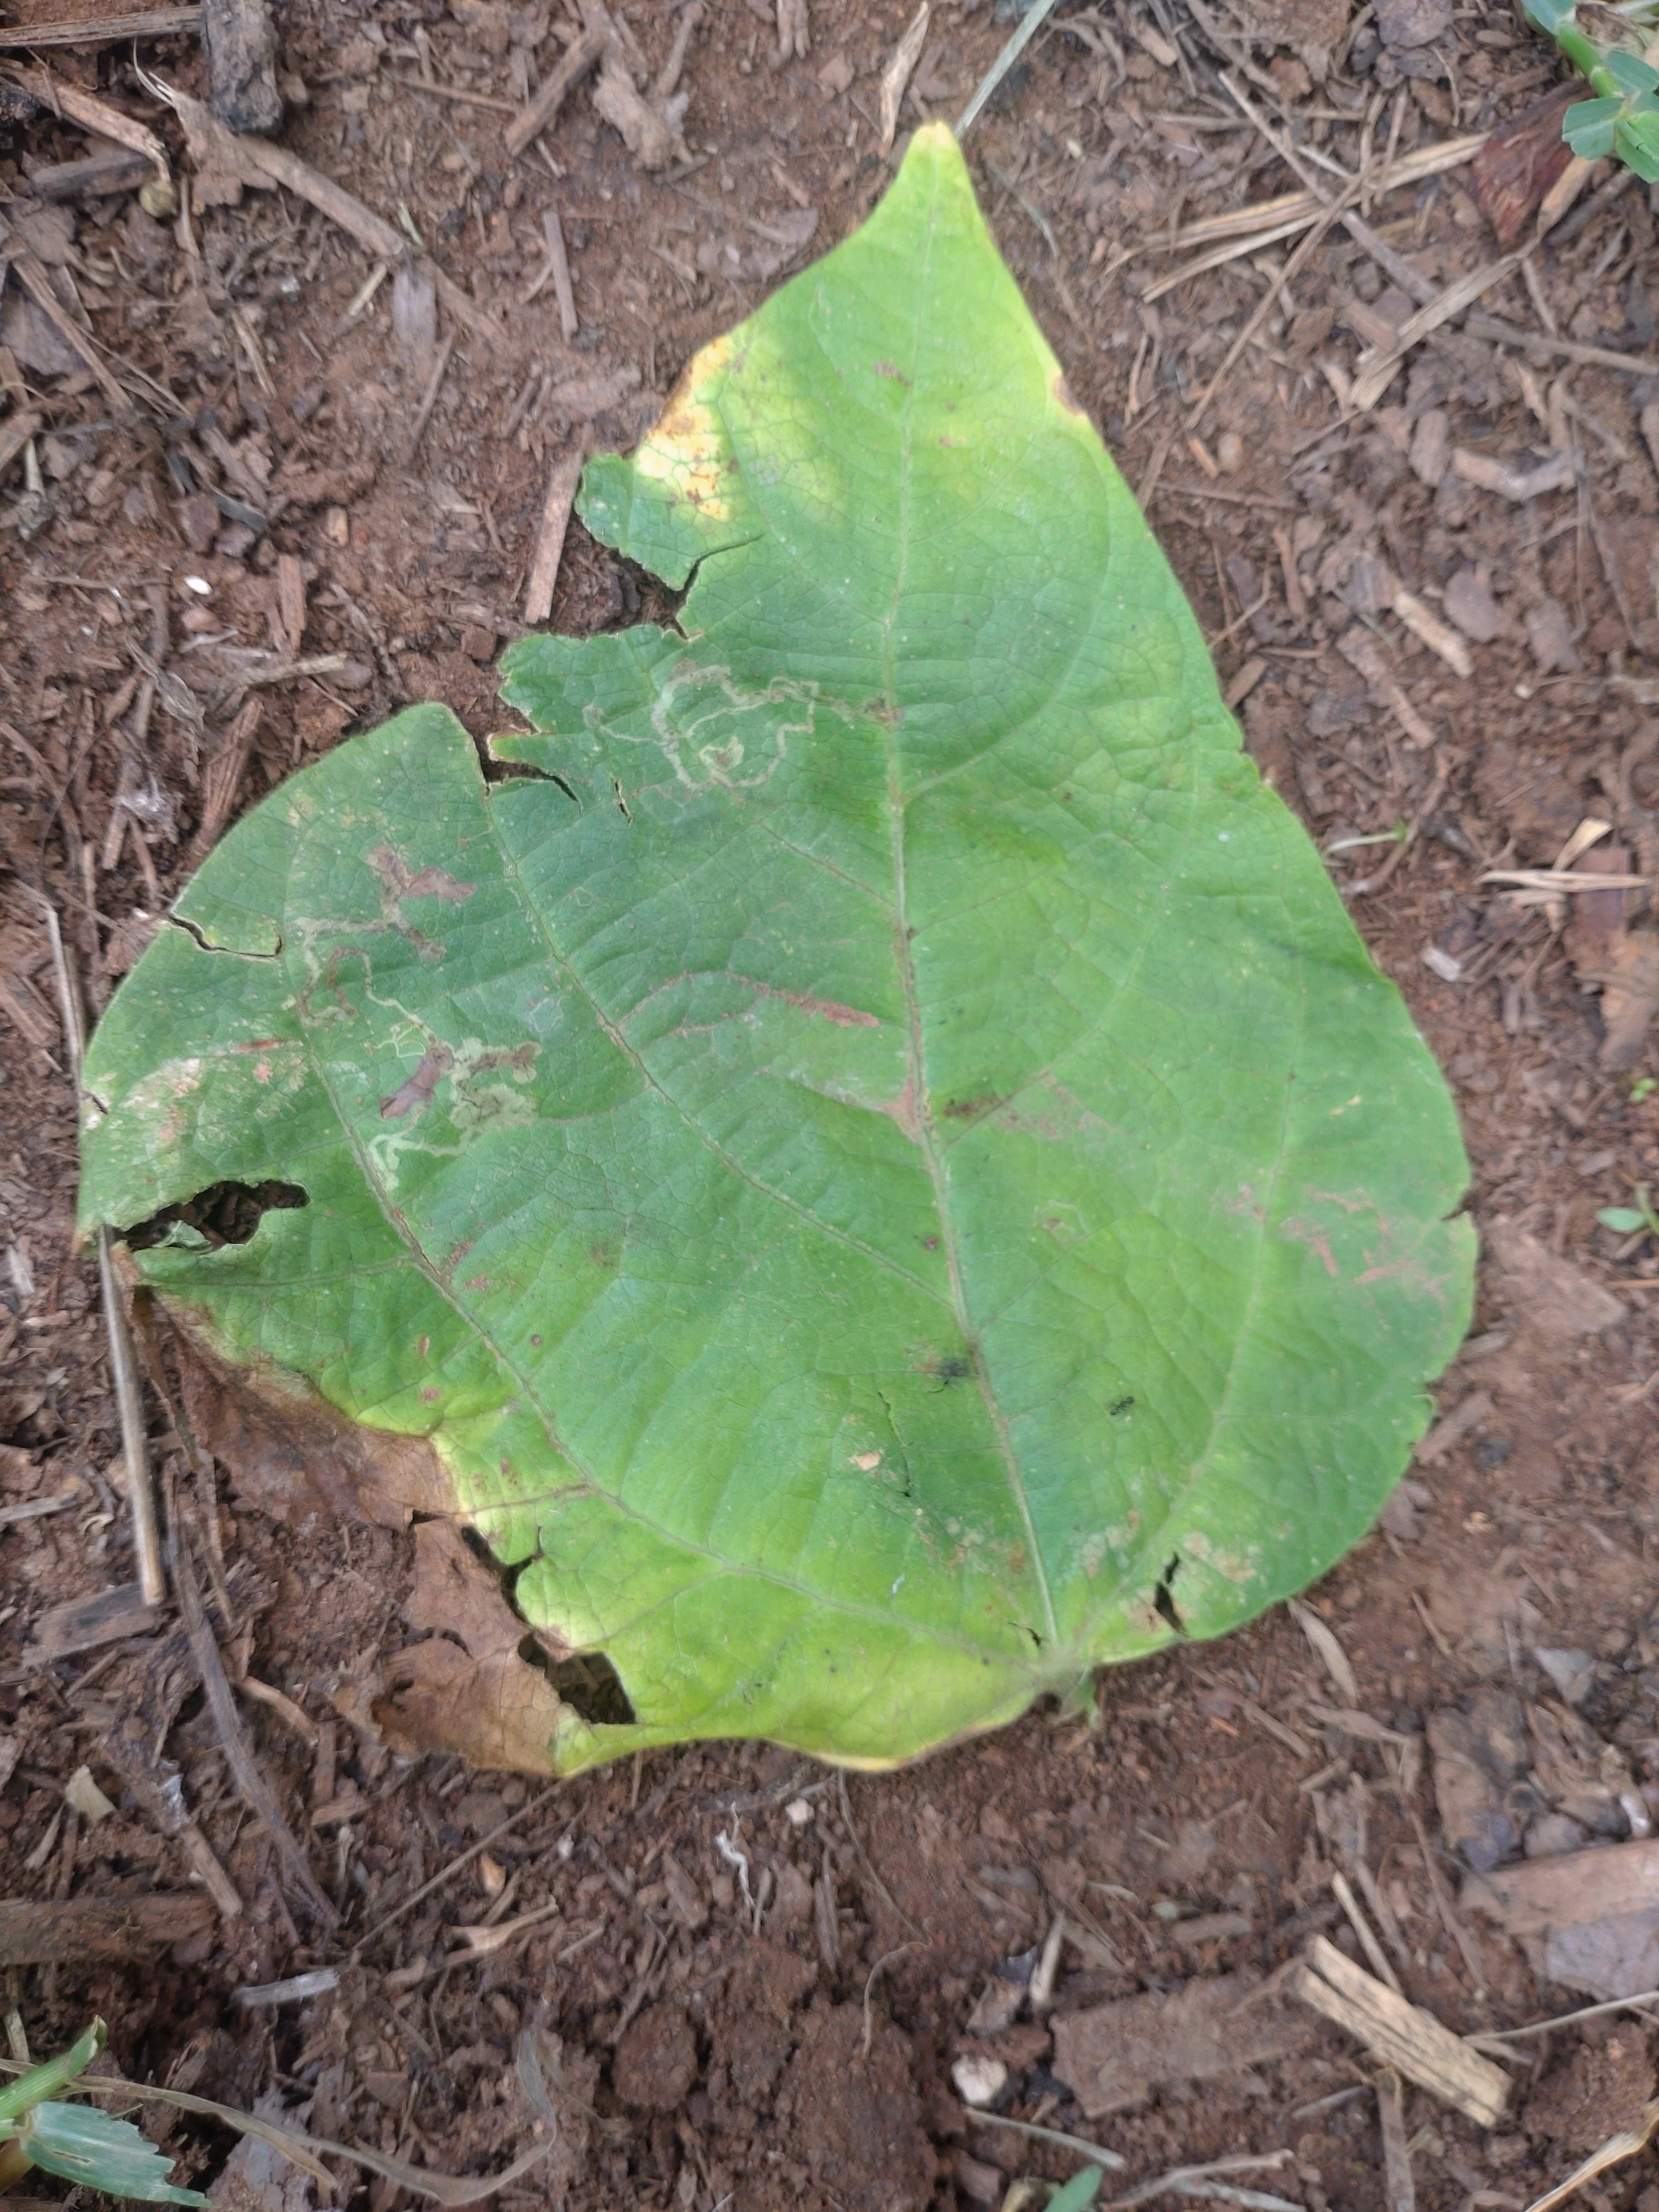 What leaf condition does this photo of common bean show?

anthracnose
